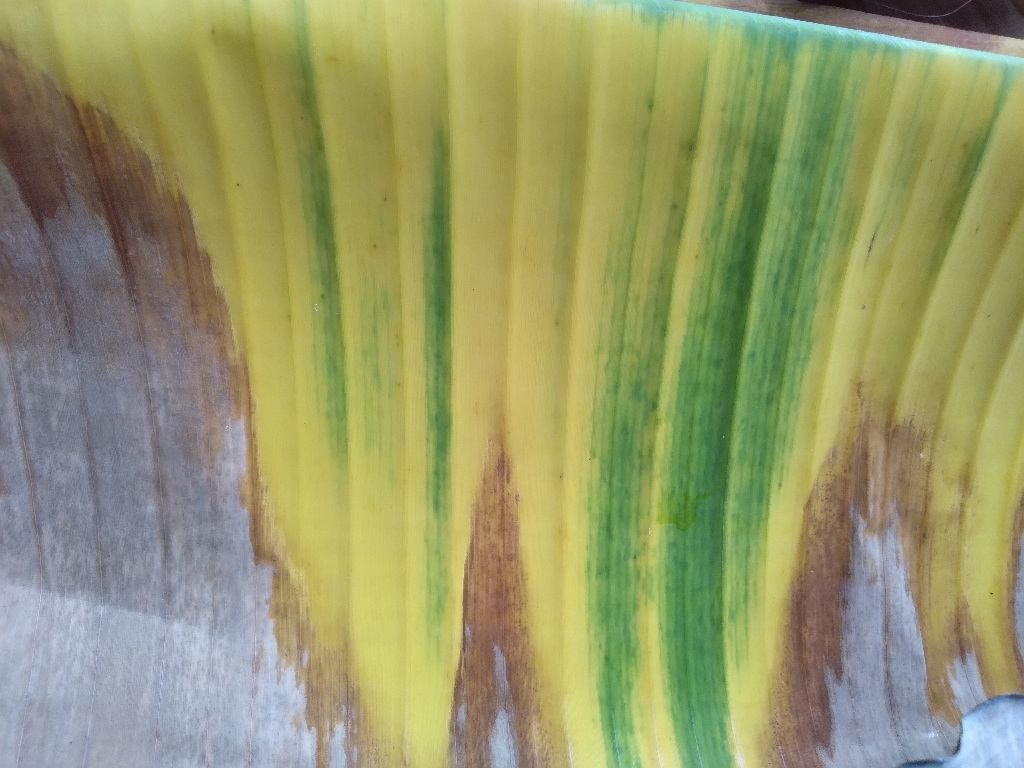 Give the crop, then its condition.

banana, fusarium wilt race 1
